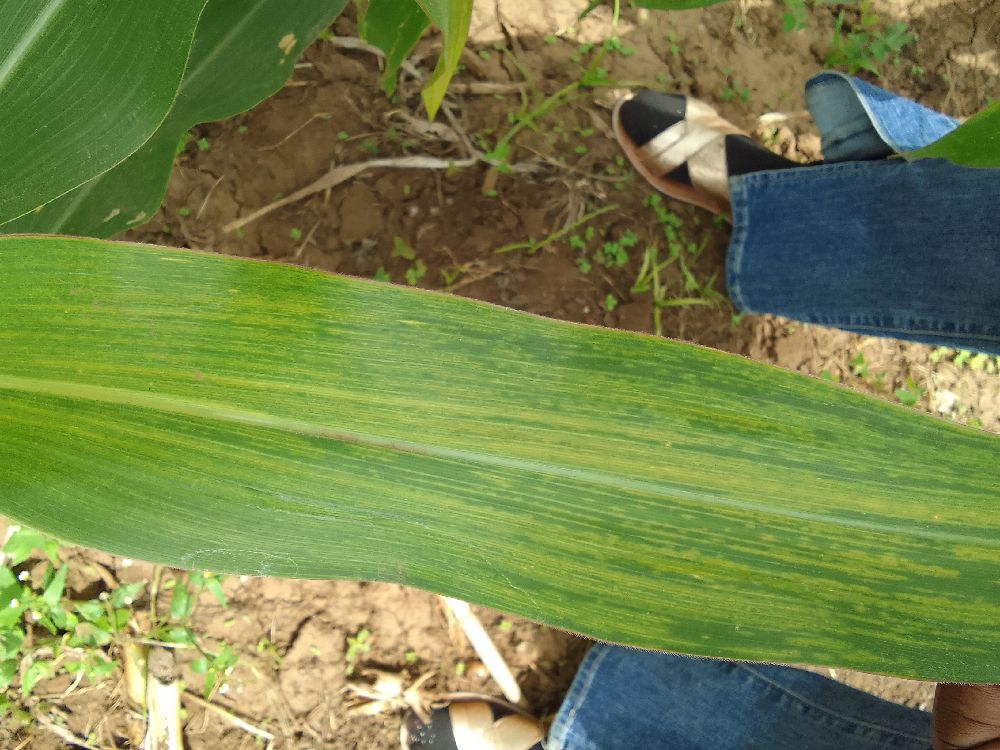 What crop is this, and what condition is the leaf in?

maize, maize lethal necrosis
